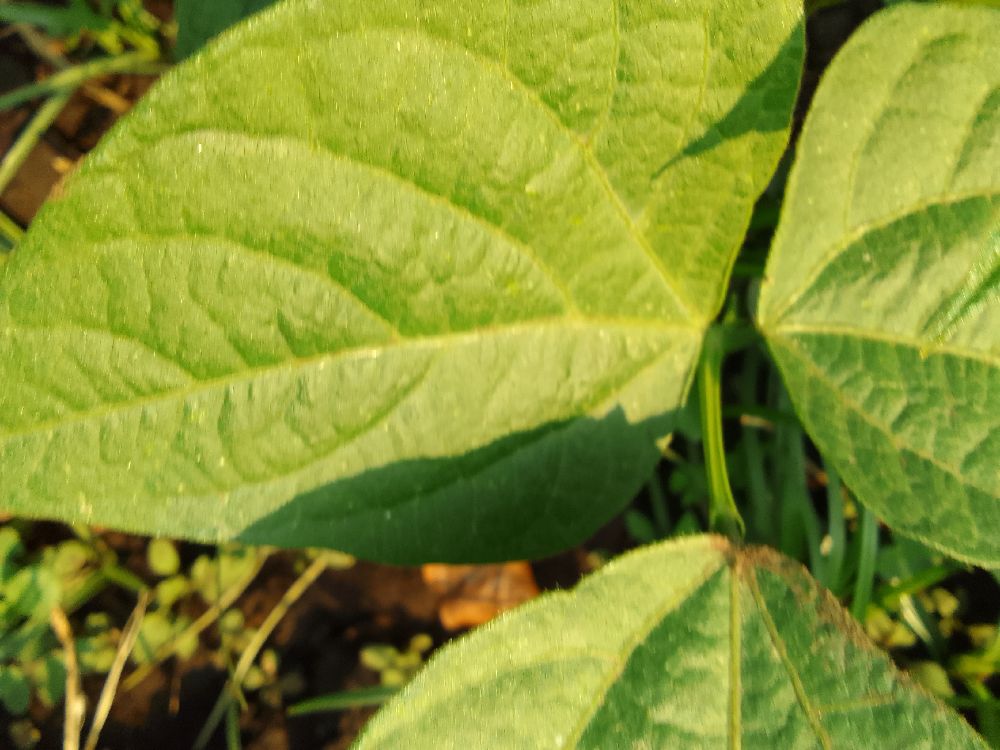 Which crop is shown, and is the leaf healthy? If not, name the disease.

common bean, healthy
